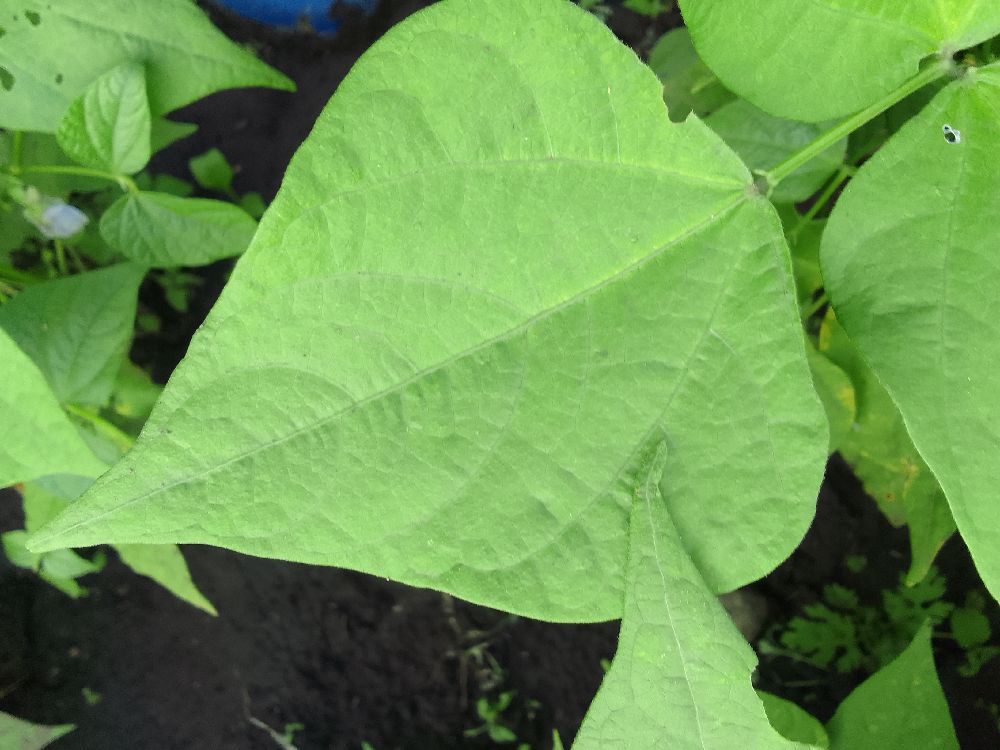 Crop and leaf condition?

common bean, healthy
